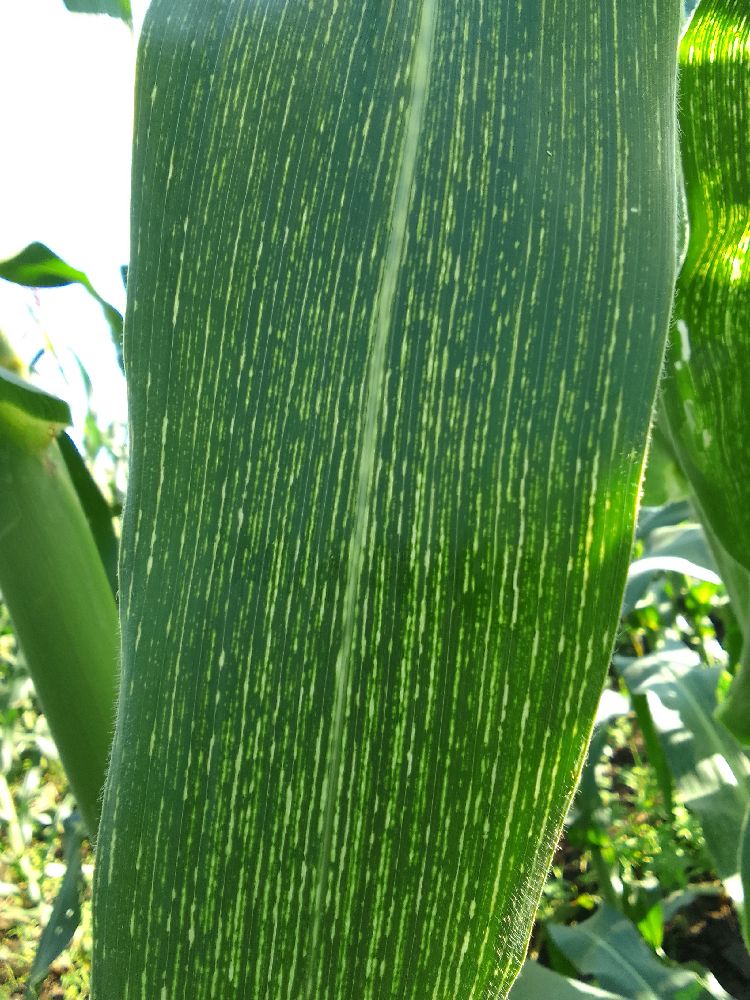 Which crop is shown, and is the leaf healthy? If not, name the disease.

maize, maize streak virus
